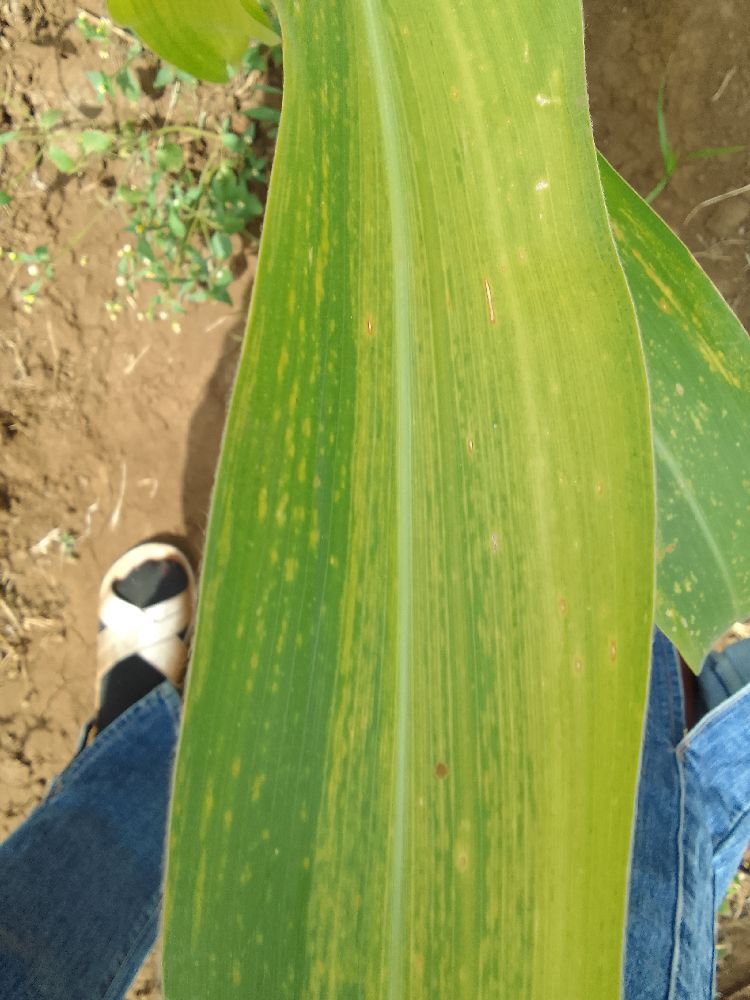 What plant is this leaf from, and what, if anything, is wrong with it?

maize, maize lethal necrosis
